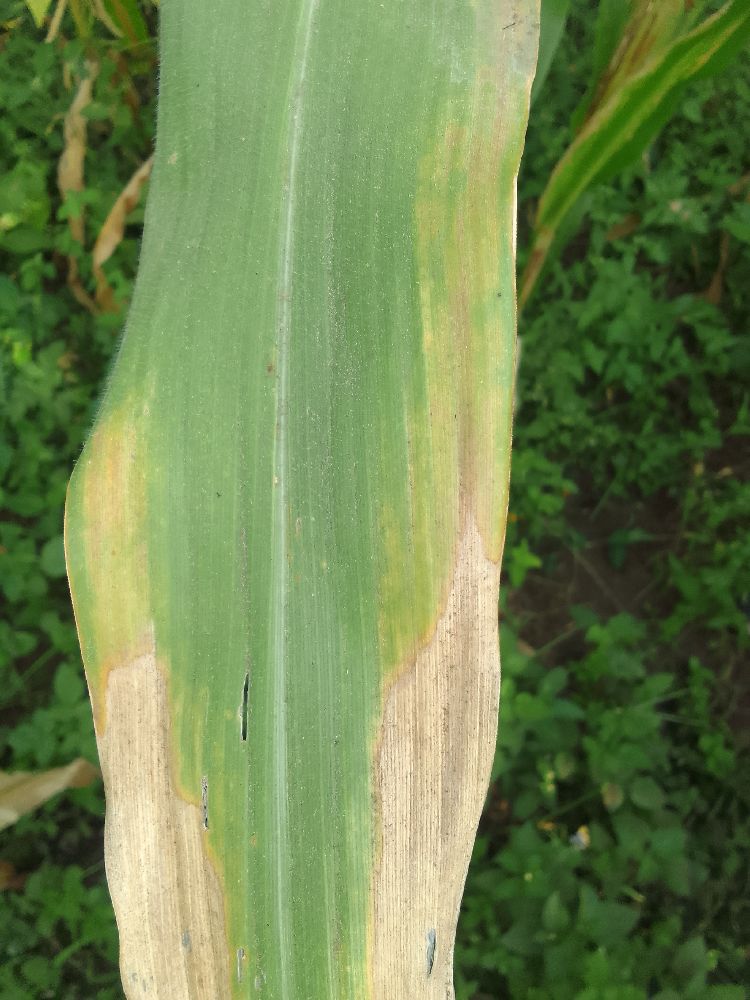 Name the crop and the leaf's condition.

maize, maize lethal necrosis
